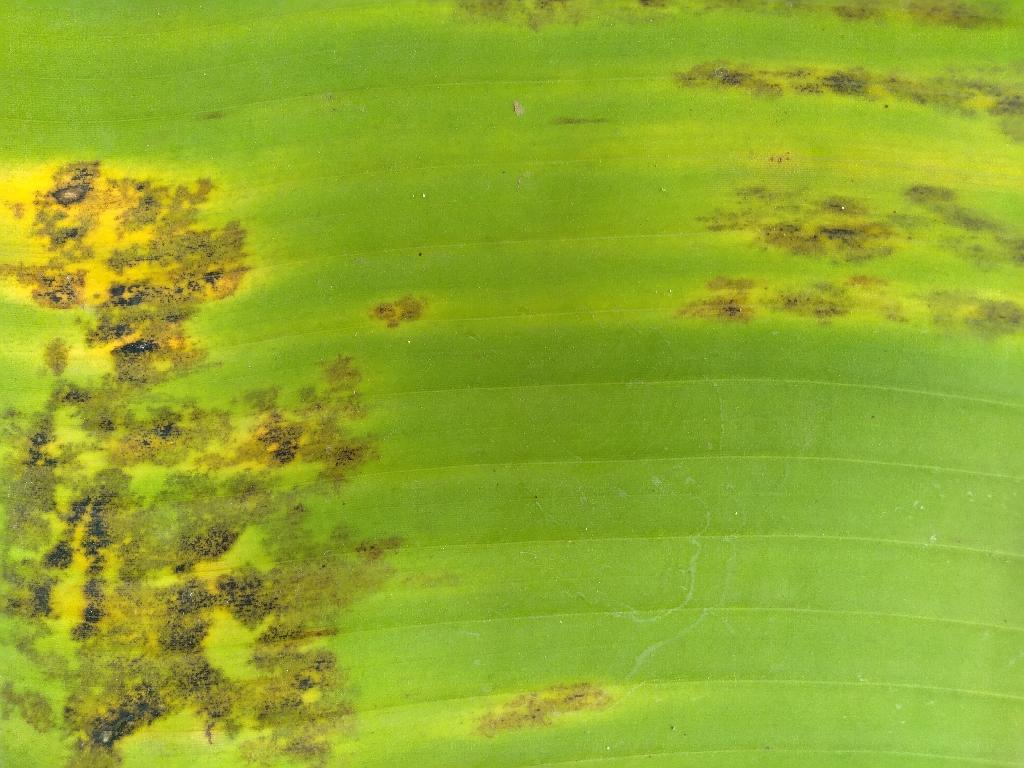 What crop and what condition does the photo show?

banana, black sigatoka
